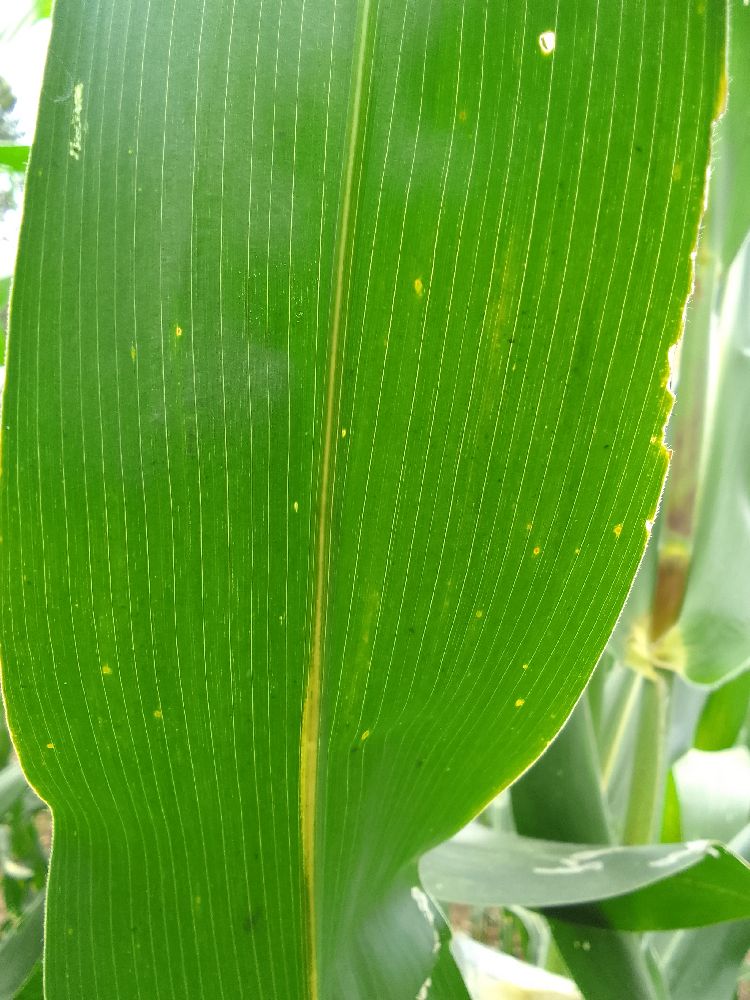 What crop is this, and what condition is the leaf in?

maize, healthy
